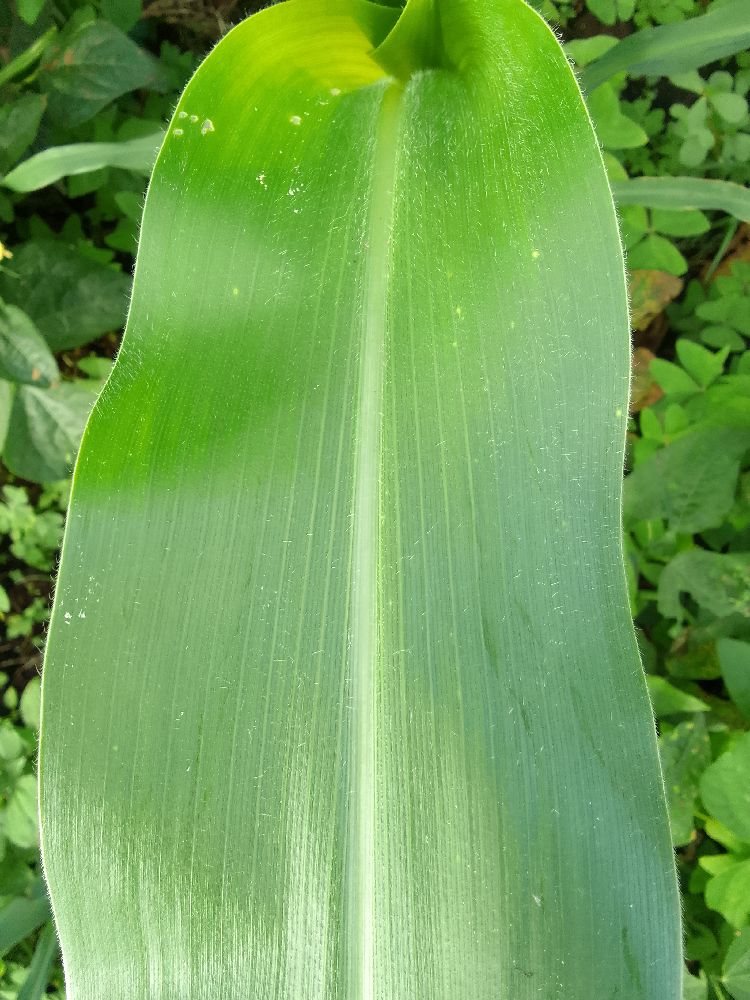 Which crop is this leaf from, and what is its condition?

maize, healthy
